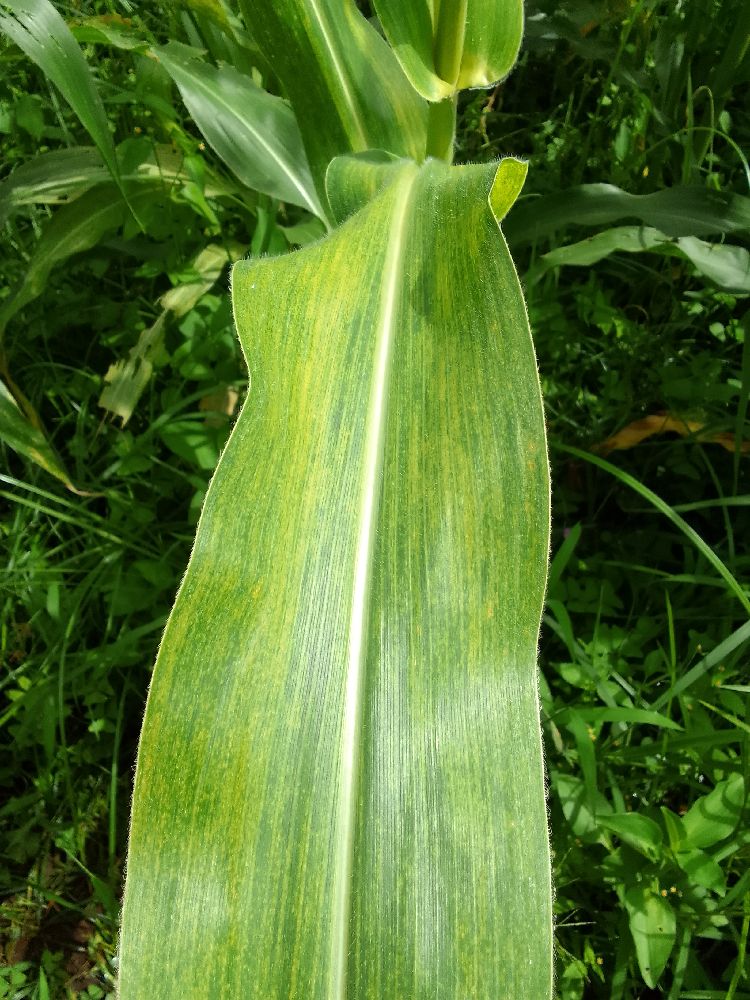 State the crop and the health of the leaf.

maize, maize lethal necrosis
